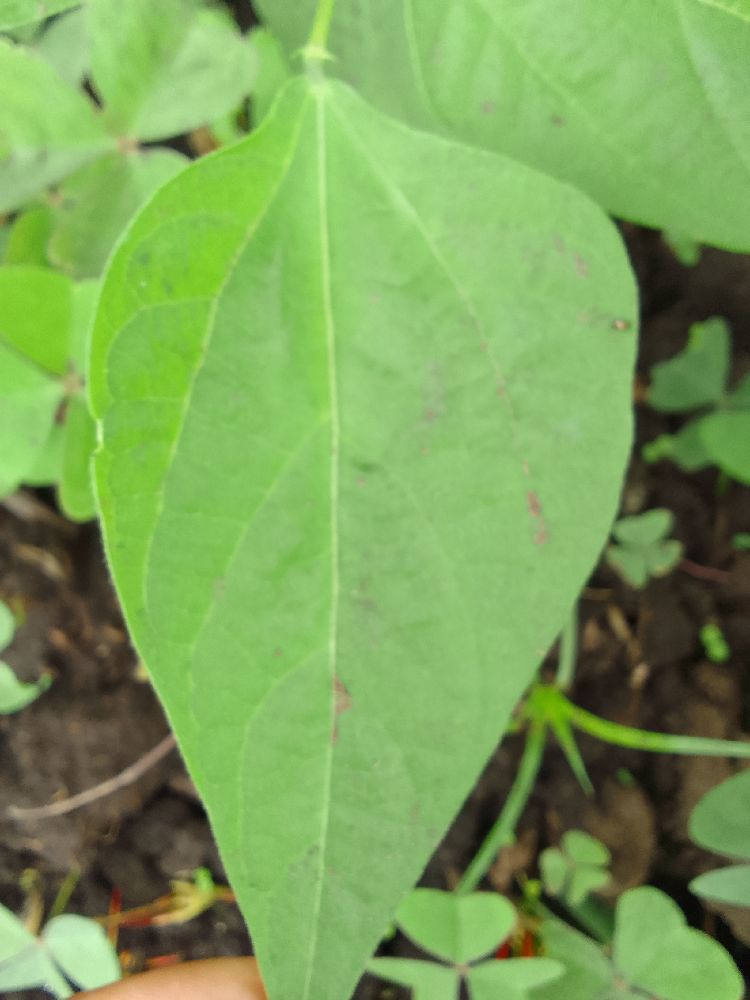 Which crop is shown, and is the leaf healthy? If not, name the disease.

common bean, healthy
